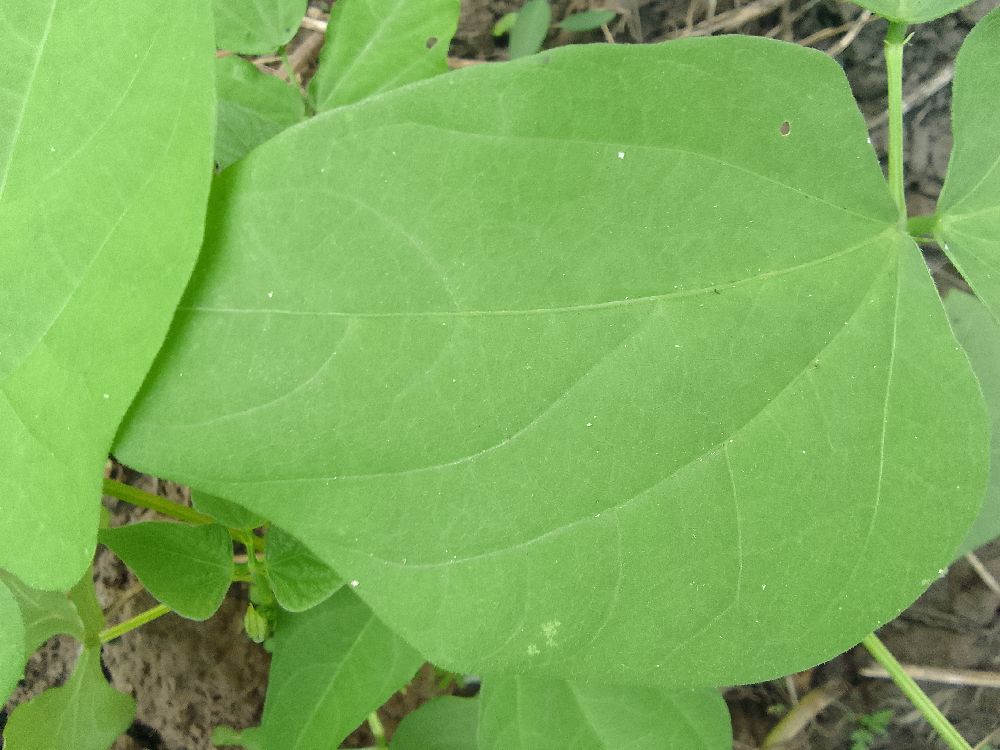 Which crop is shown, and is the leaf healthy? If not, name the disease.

common bean, healthy
